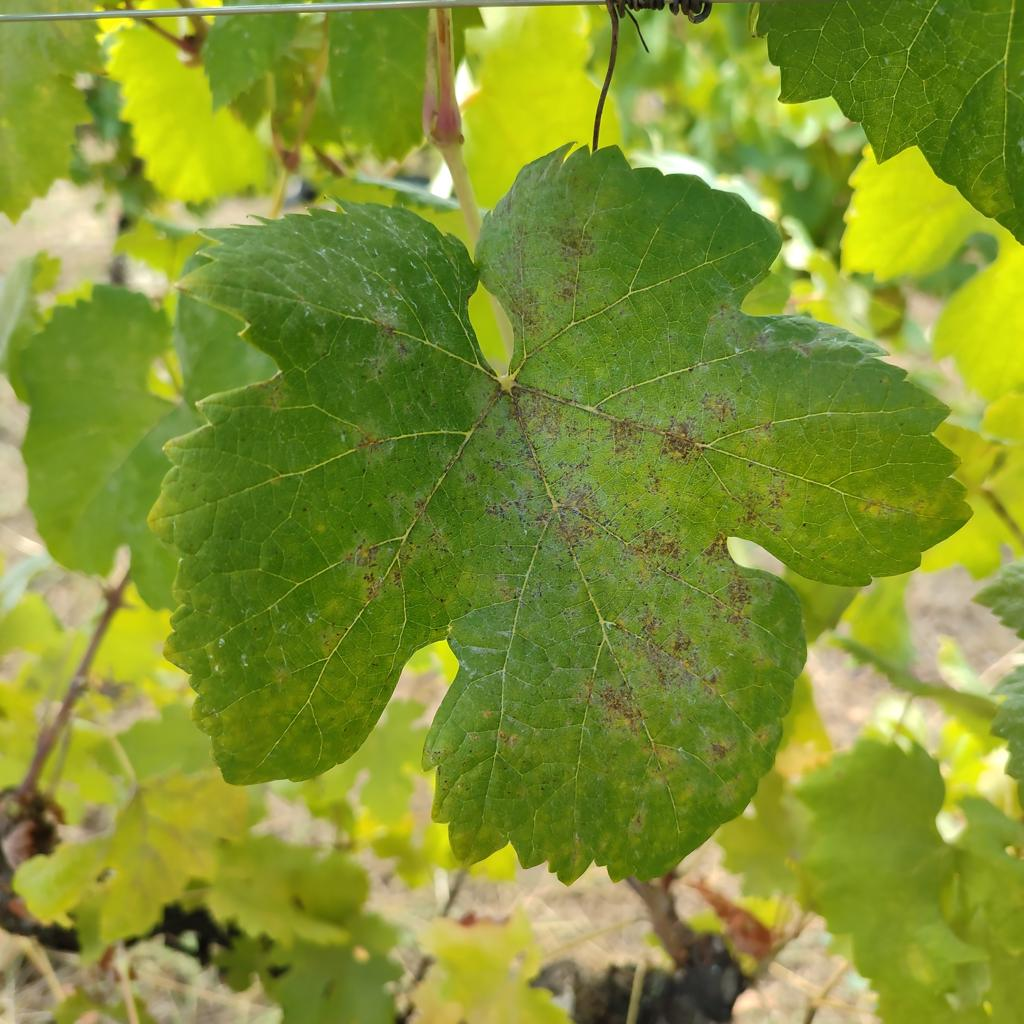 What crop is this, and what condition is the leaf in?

grapevine, powdery mildew
